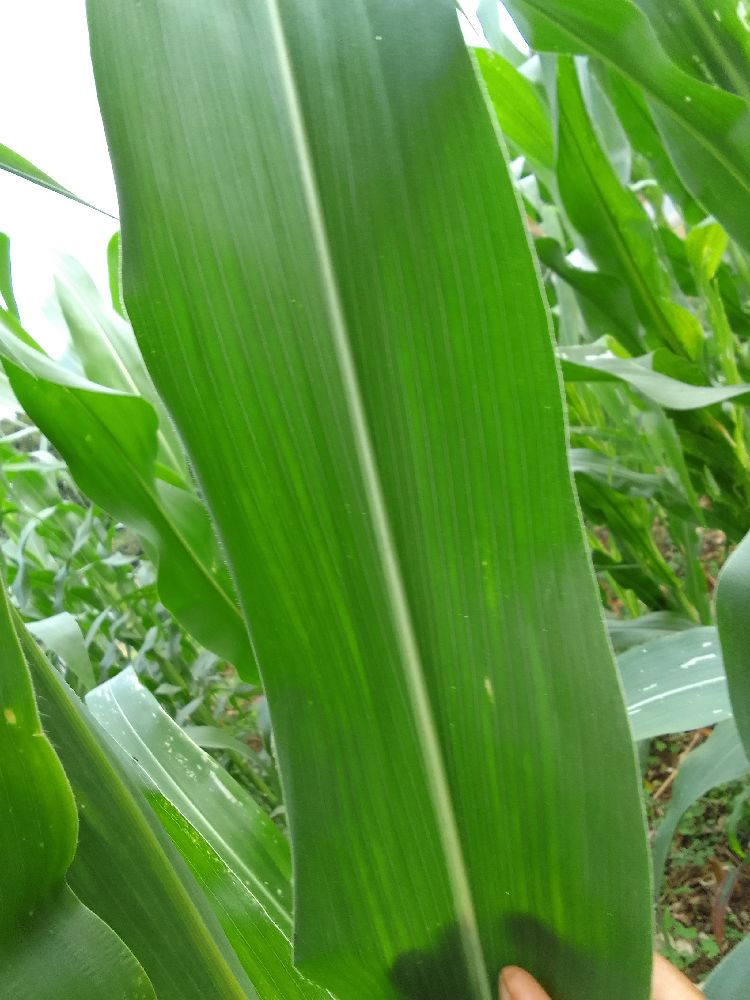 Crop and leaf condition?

maize, healthy
